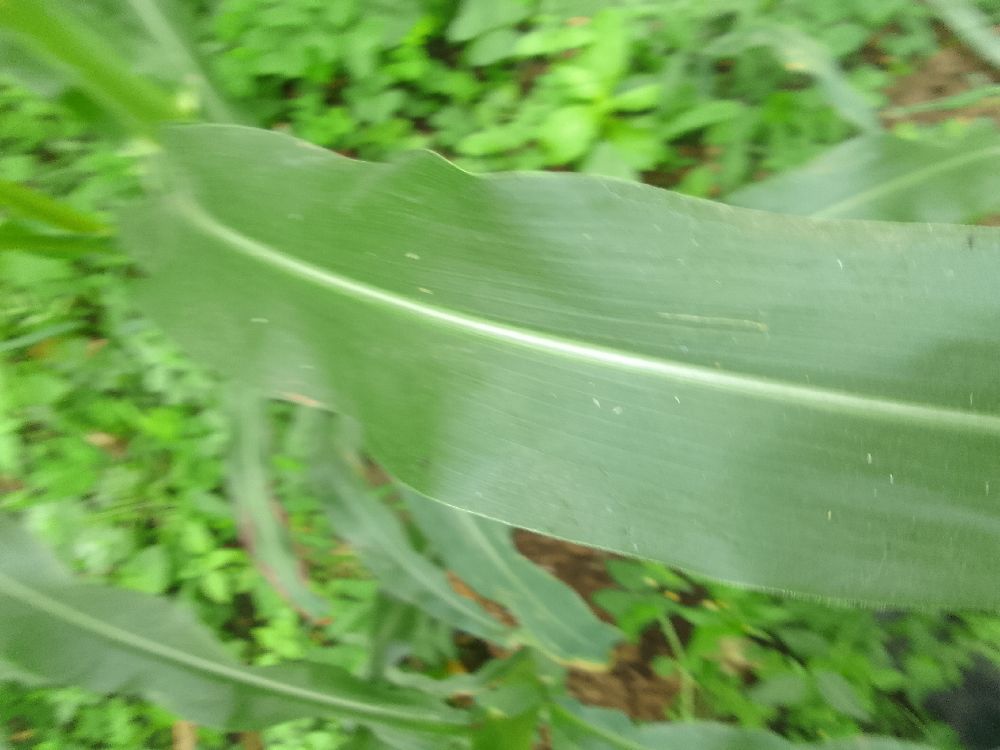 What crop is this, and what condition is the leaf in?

maize, healthy
